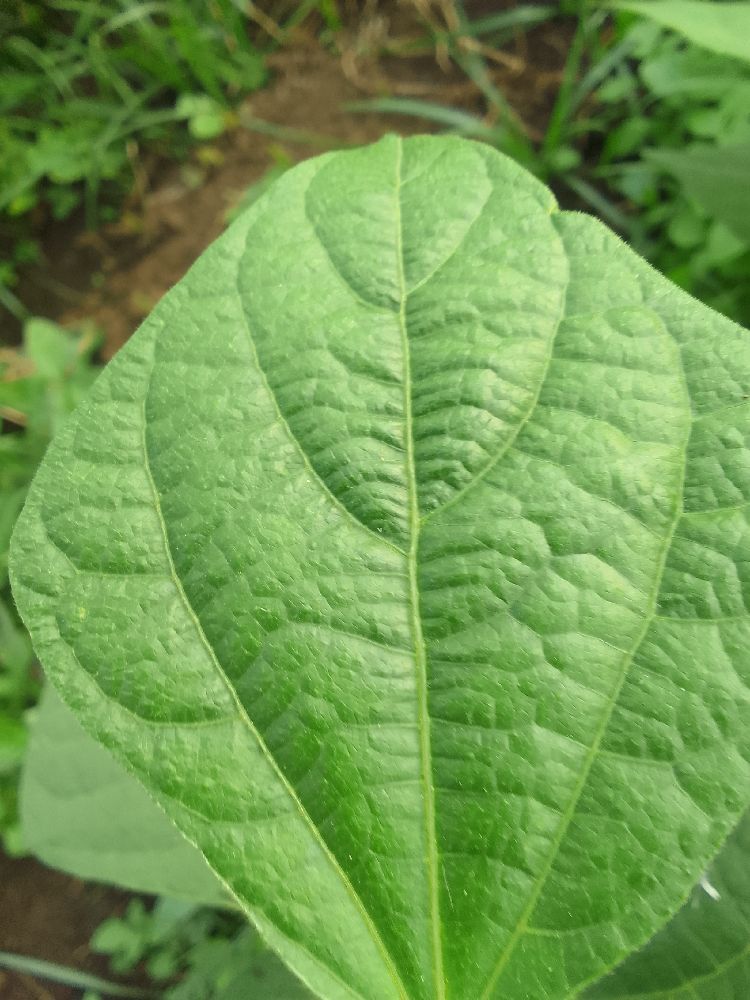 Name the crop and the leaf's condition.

common bean, healthy
